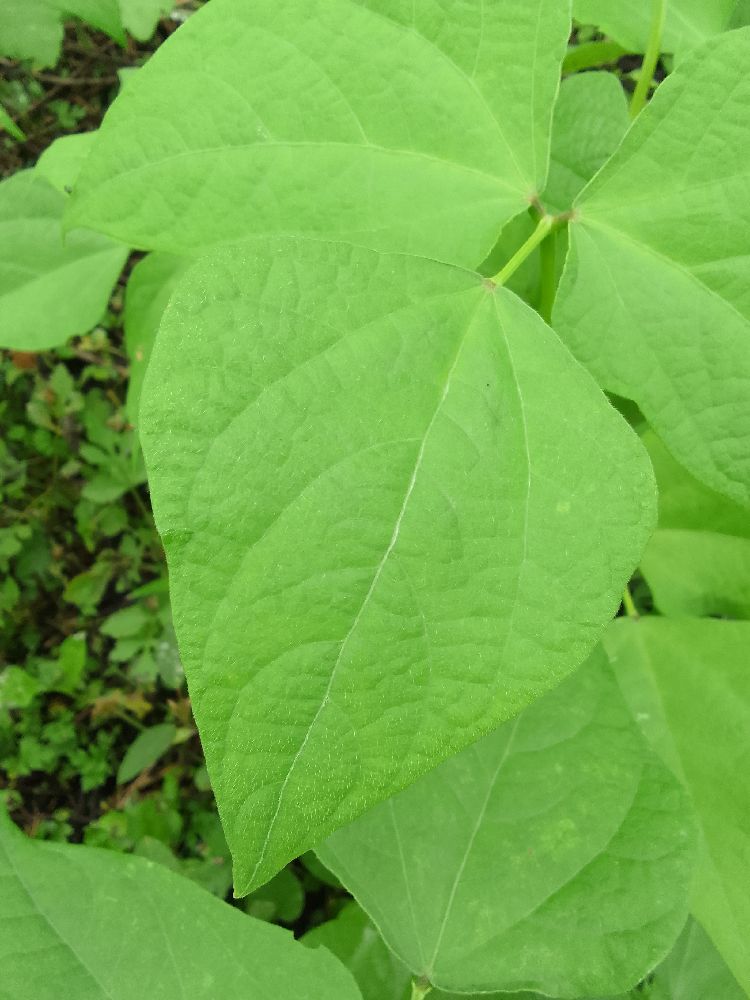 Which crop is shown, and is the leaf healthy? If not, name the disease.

common bean, healthy
